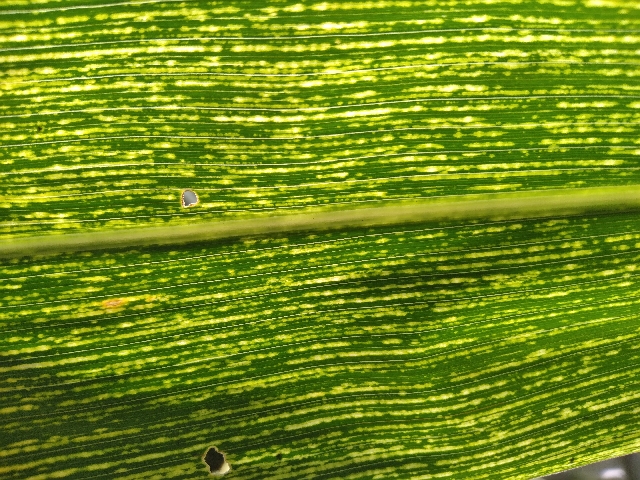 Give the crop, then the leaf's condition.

maize, maize streak virus
